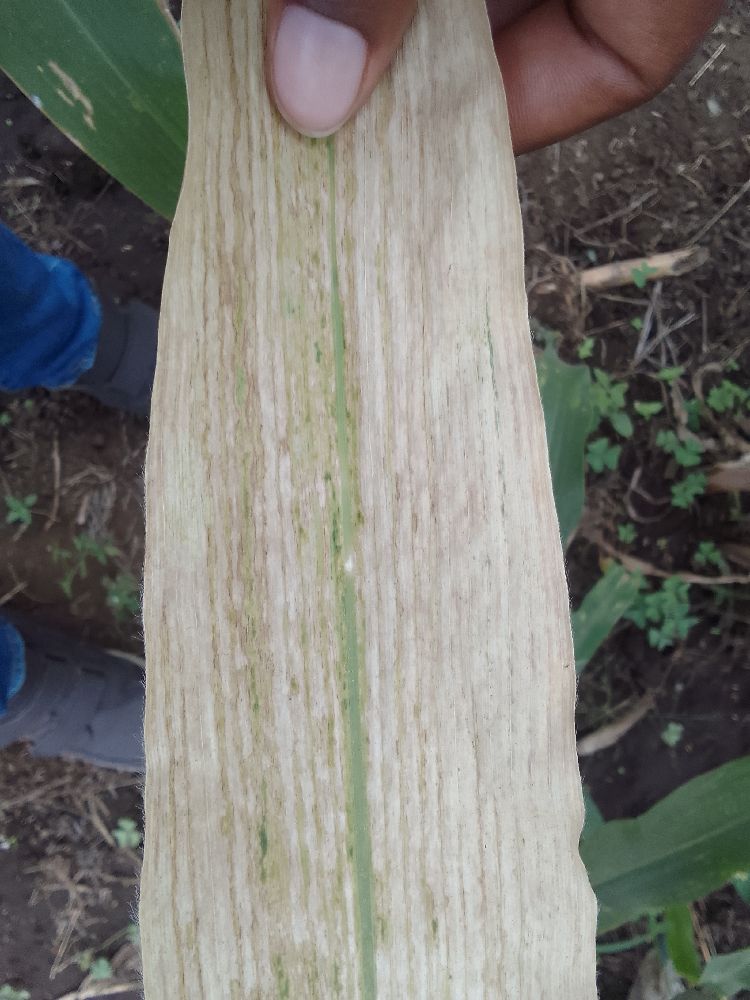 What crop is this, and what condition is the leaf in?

maize, maize lethal necrosis
